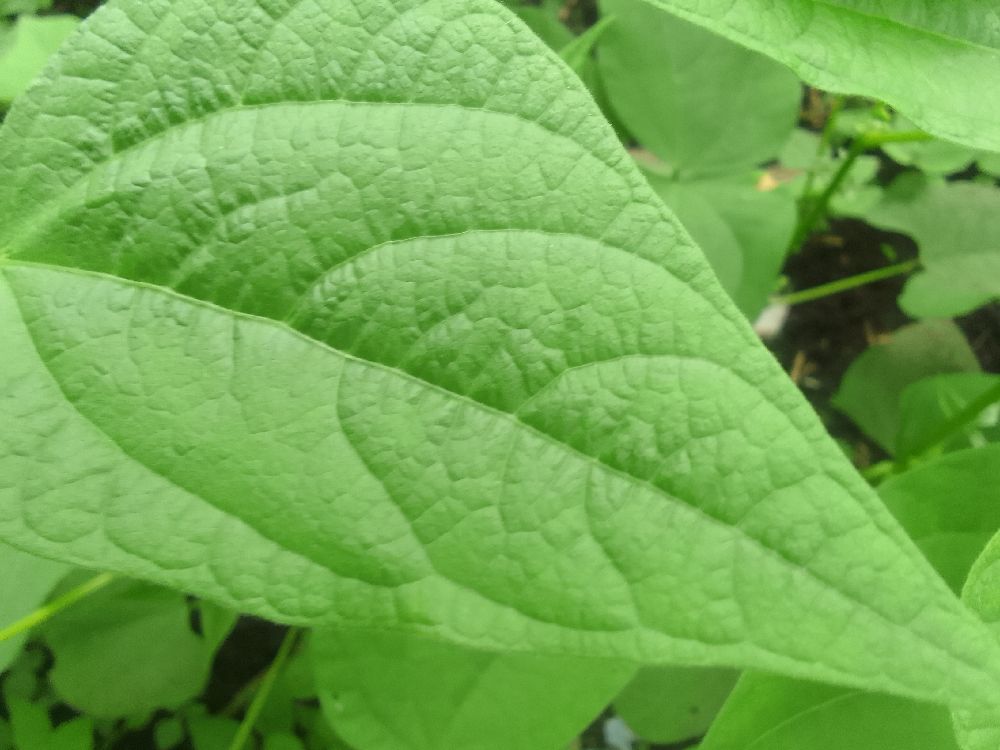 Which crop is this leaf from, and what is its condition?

common bean, healthy
